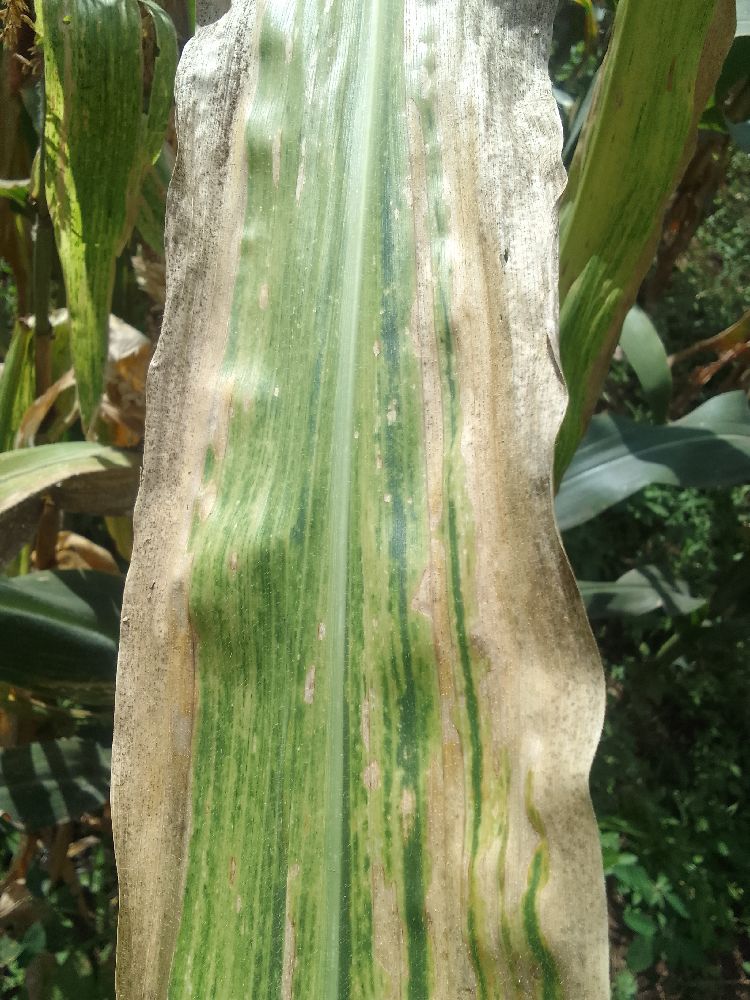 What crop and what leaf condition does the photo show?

maize, maize lethal necrosis
